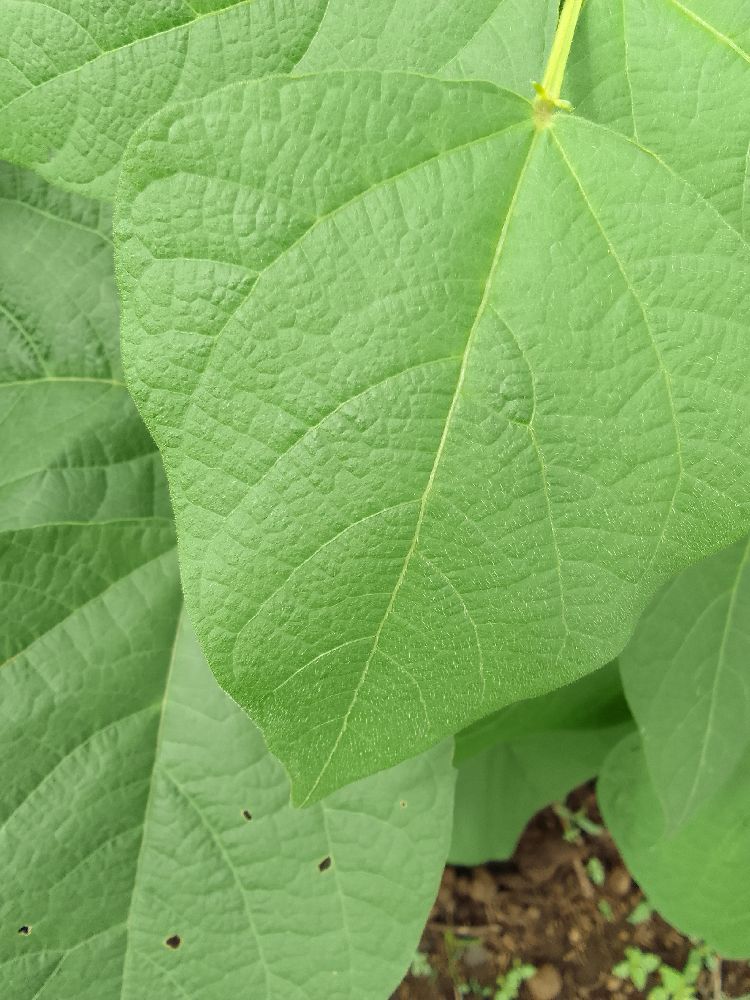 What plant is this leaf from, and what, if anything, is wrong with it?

common bean, healthy
